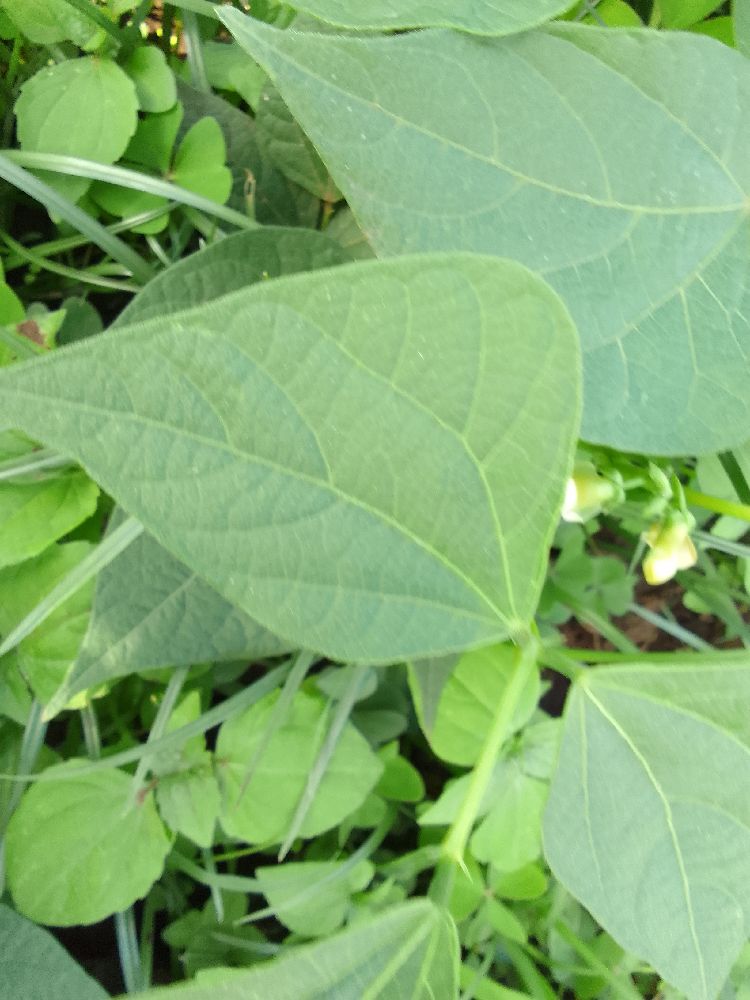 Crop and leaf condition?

common bean, healthy
